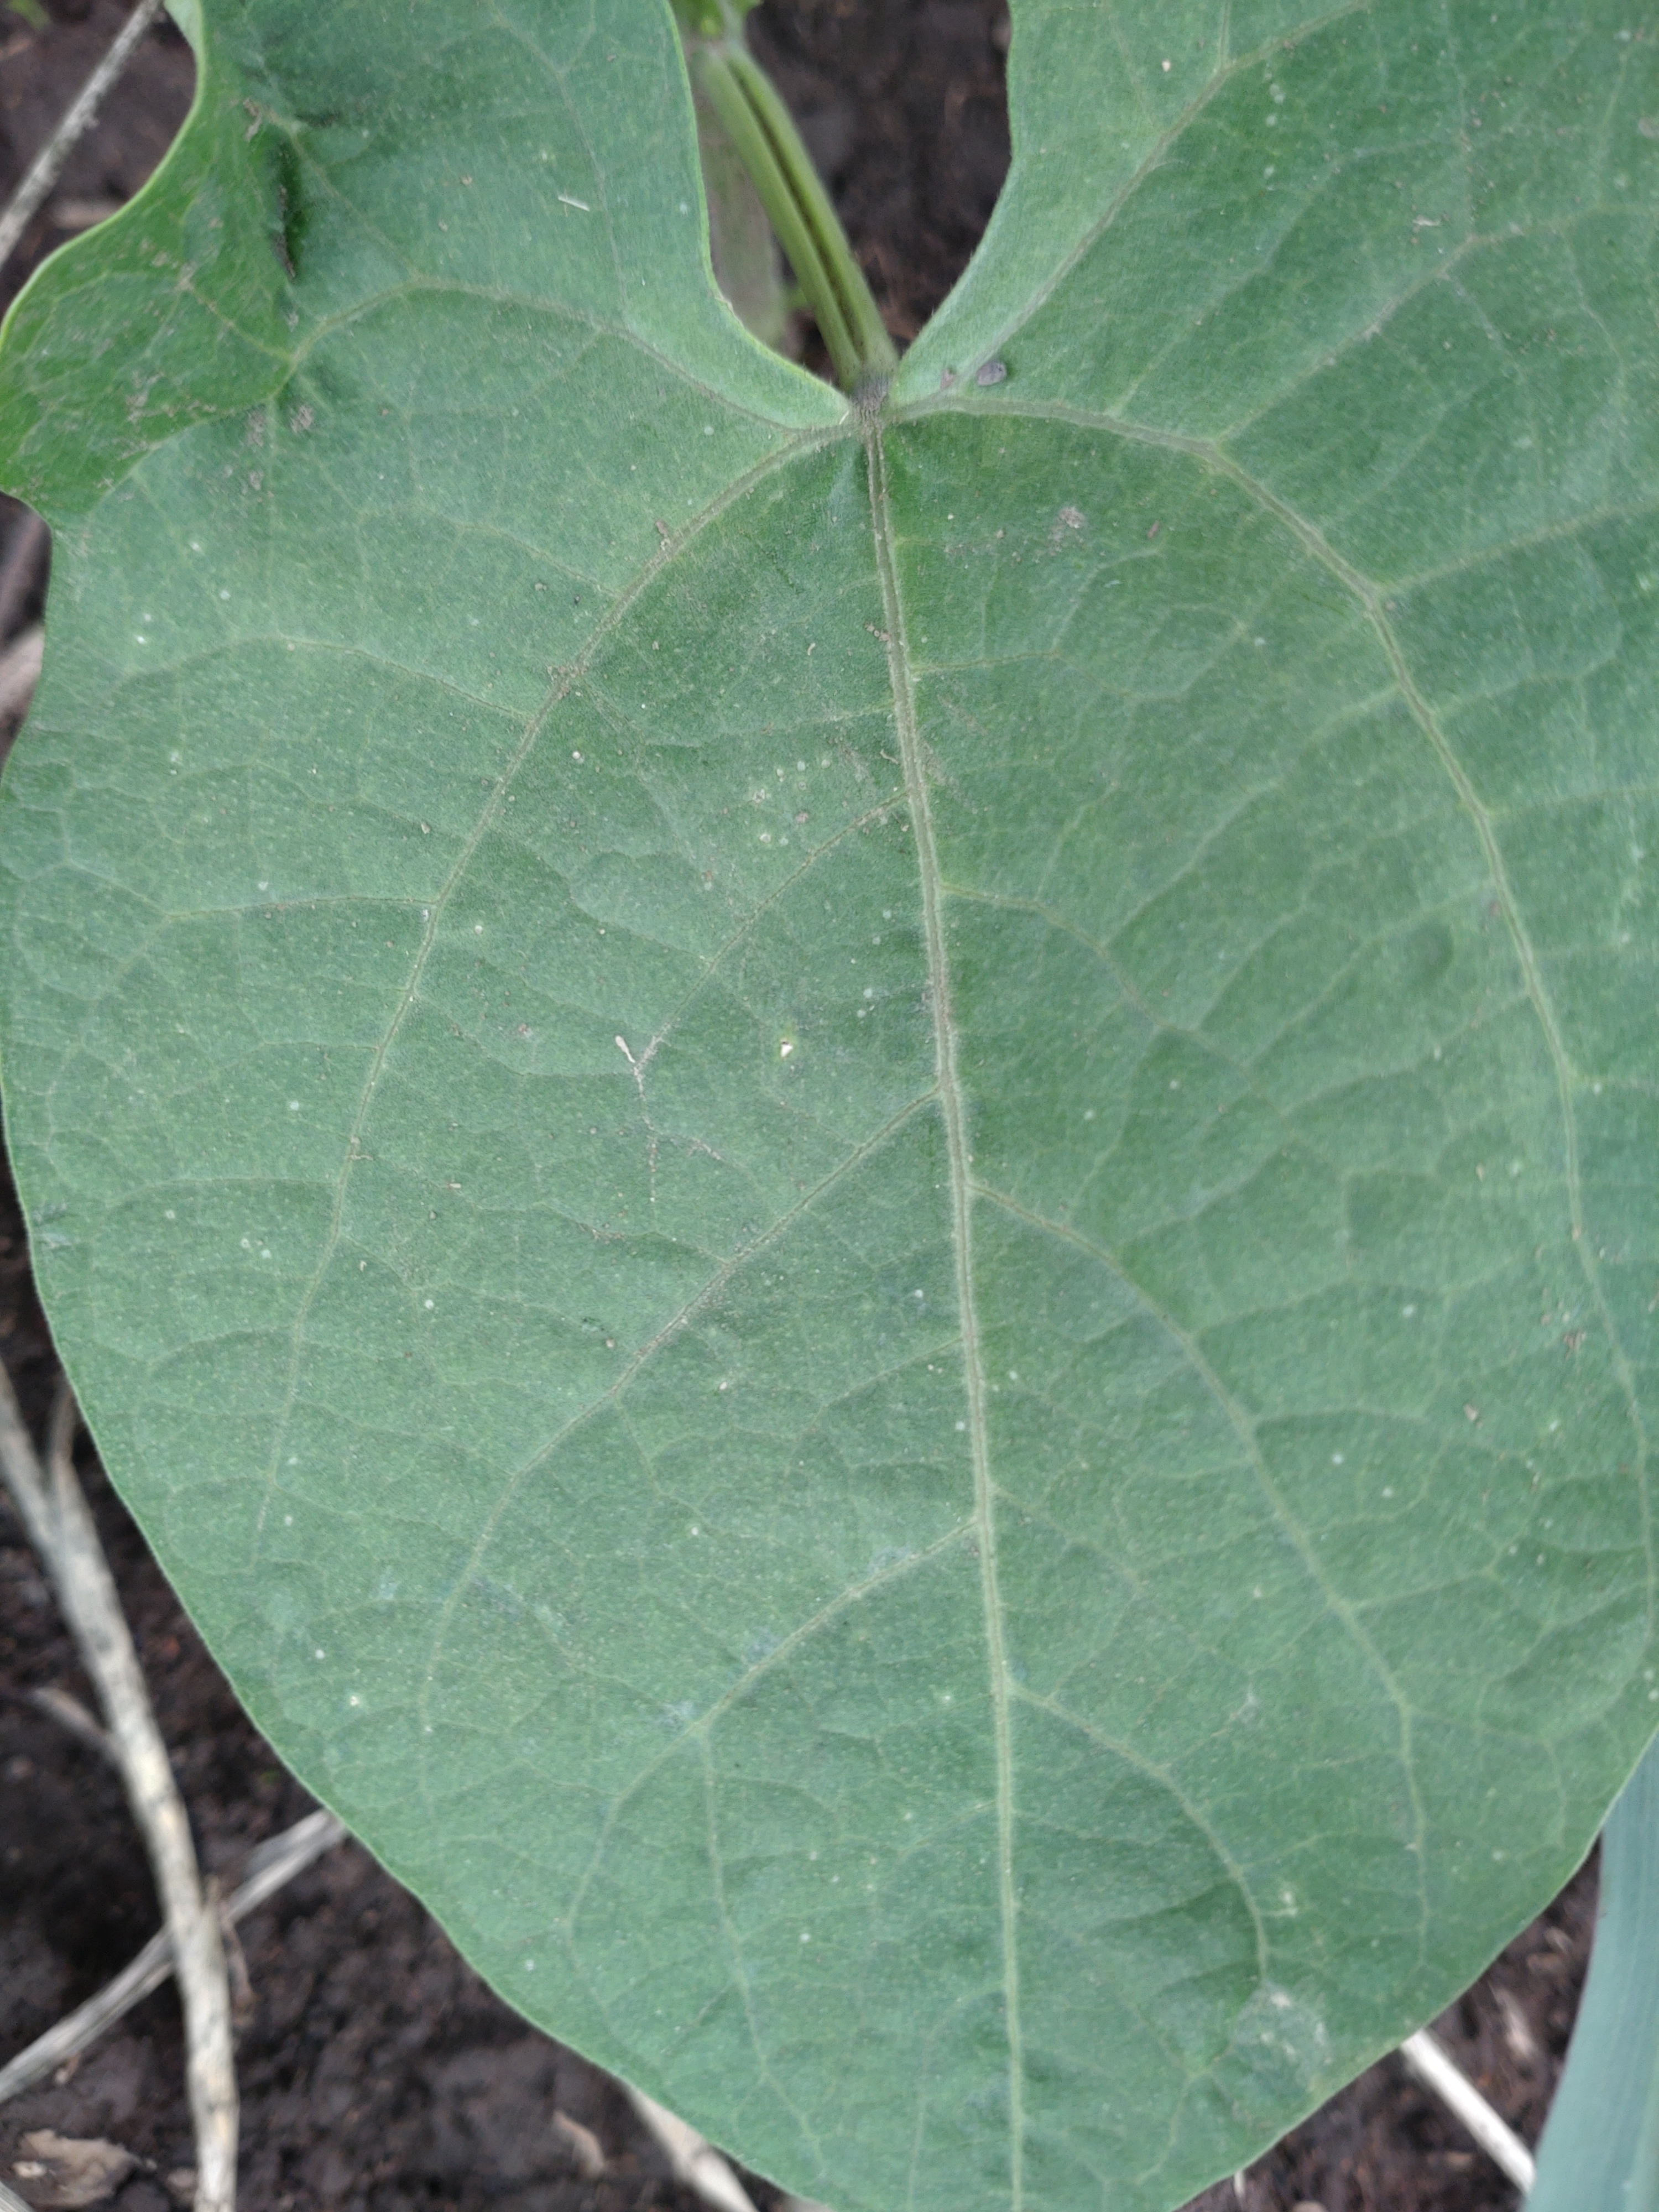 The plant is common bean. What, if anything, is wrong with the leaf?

healthy
